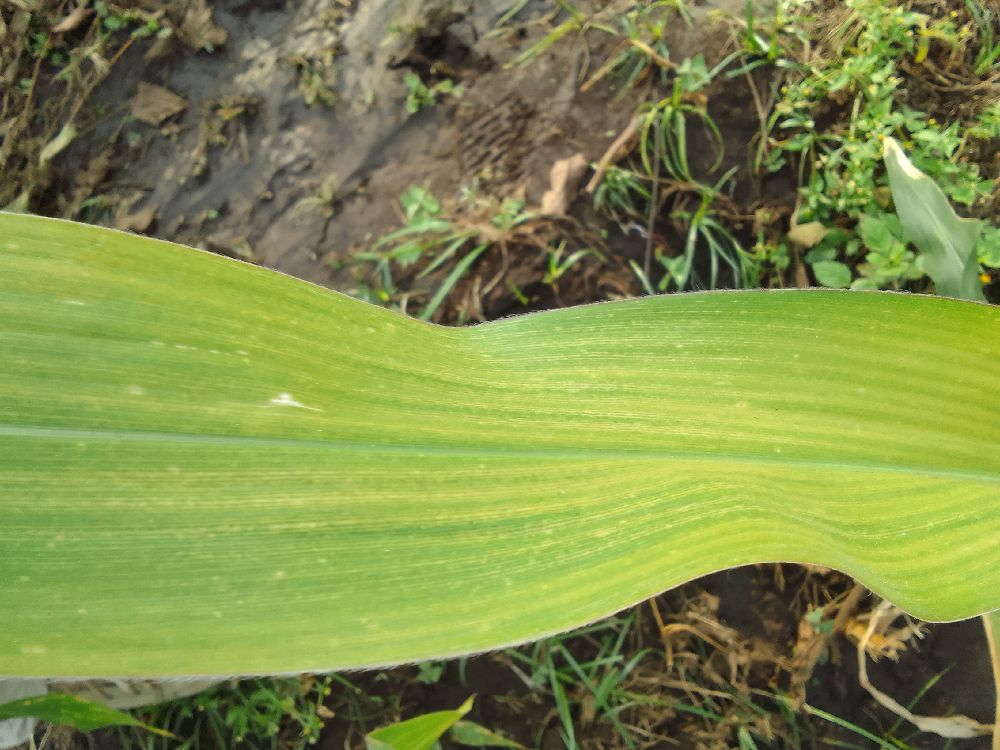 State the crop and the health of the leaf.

maize, maize lethal necrosis
